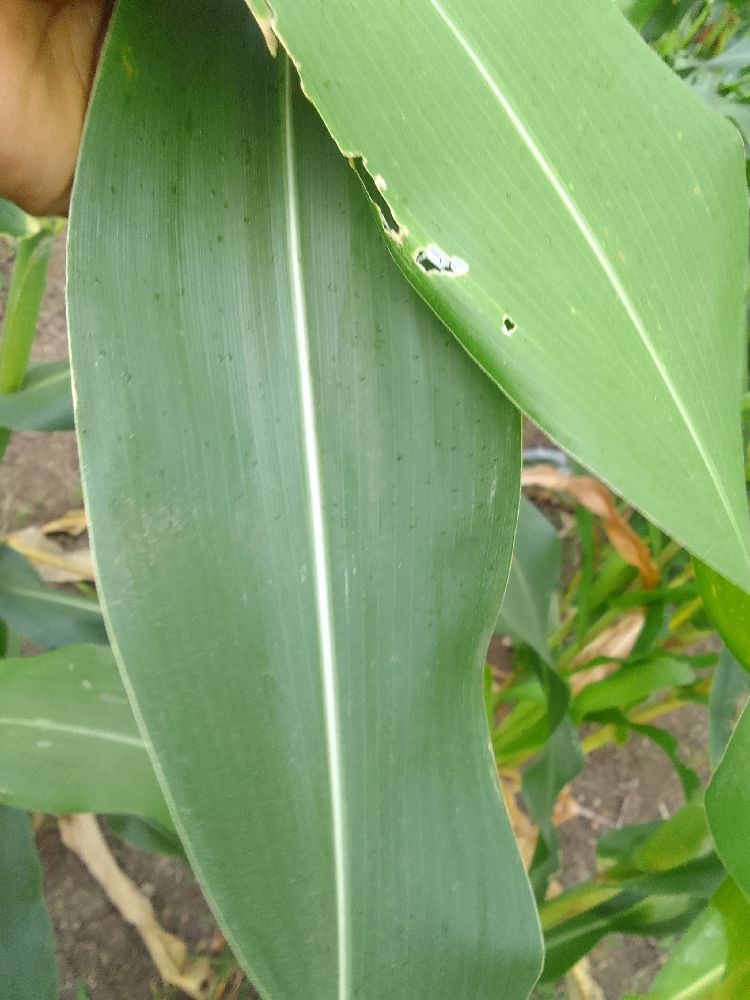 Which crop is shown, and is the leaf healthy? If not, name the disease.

maize, healthy
